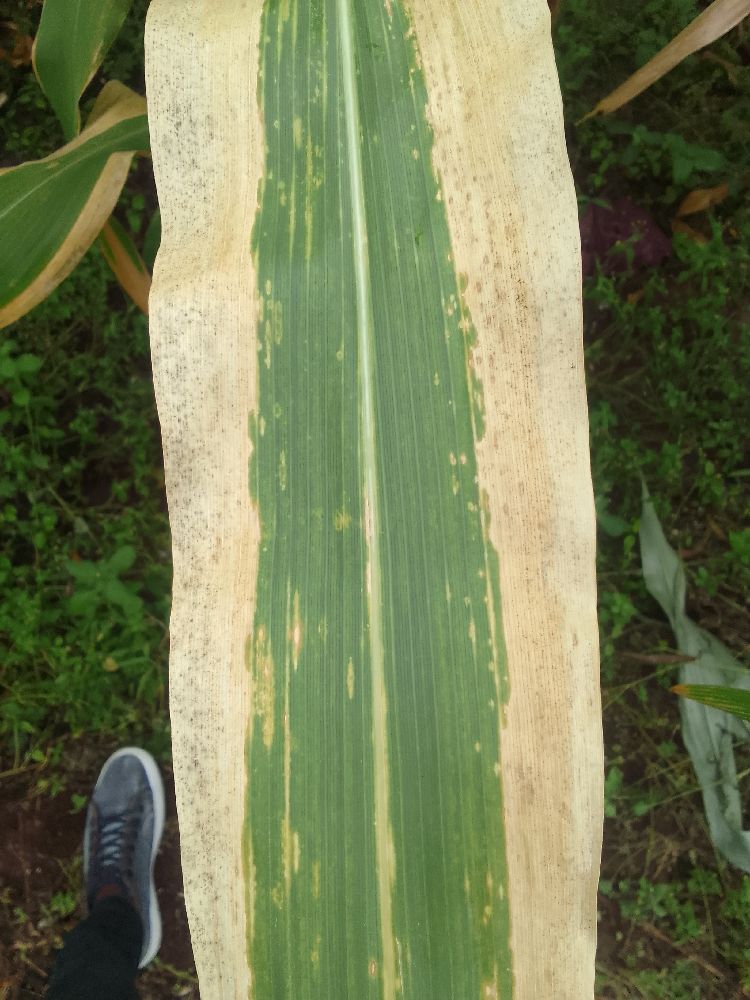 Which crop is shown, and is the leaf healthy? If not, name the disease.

maize, maize lethal necrosis
